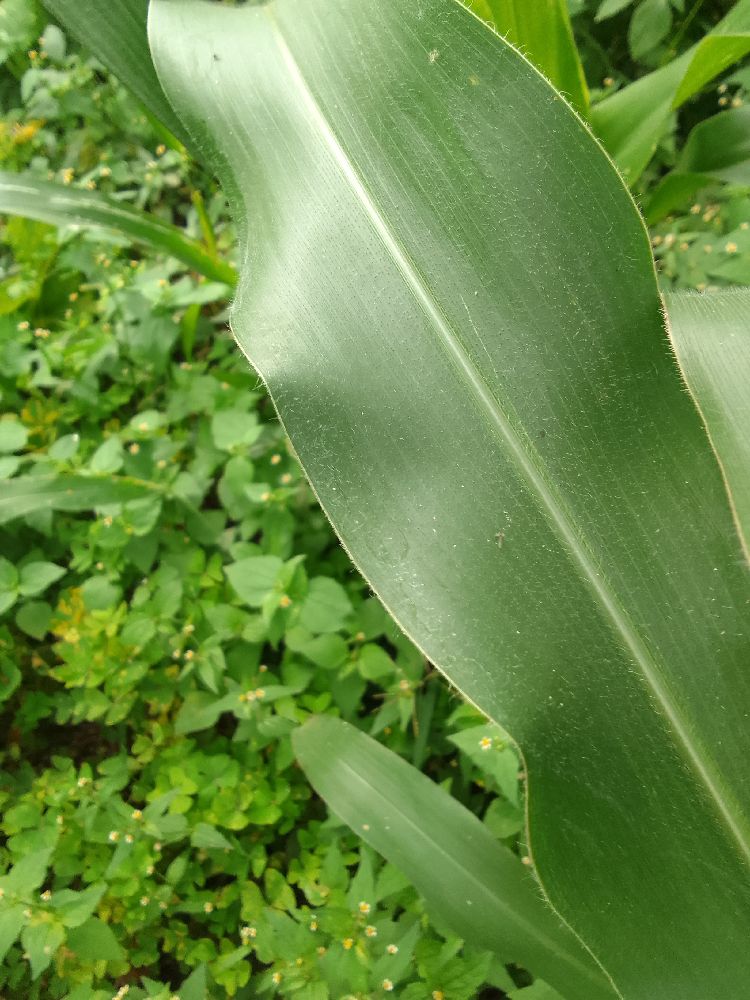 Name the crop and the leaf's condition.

maize, healthy
